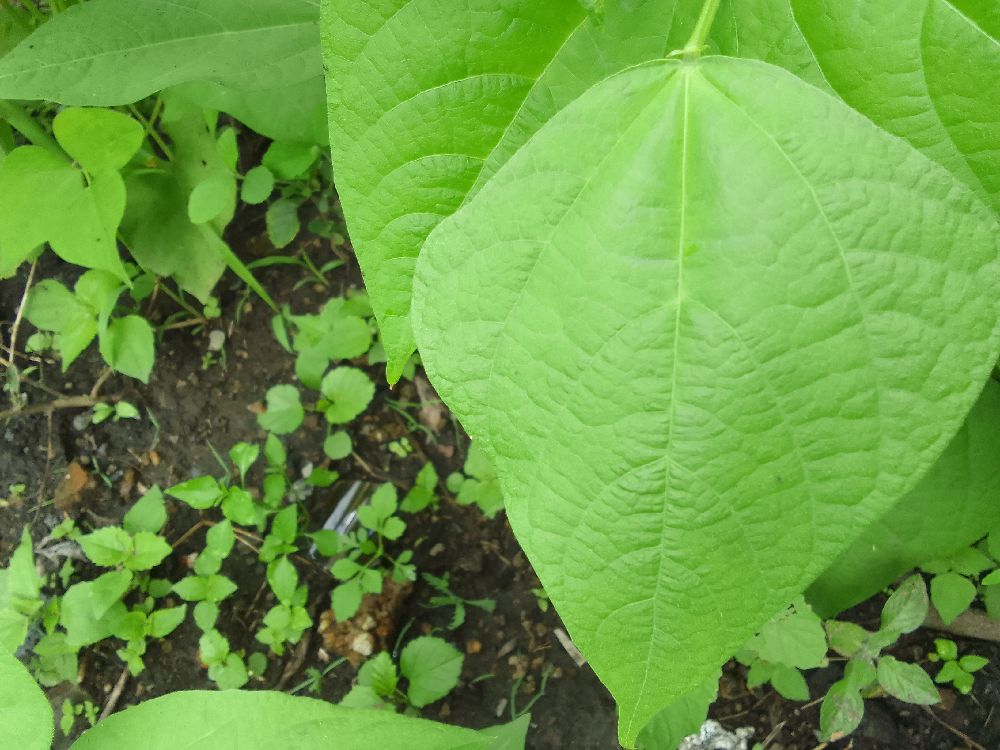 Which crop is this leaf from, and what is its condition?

common bean, healthy
